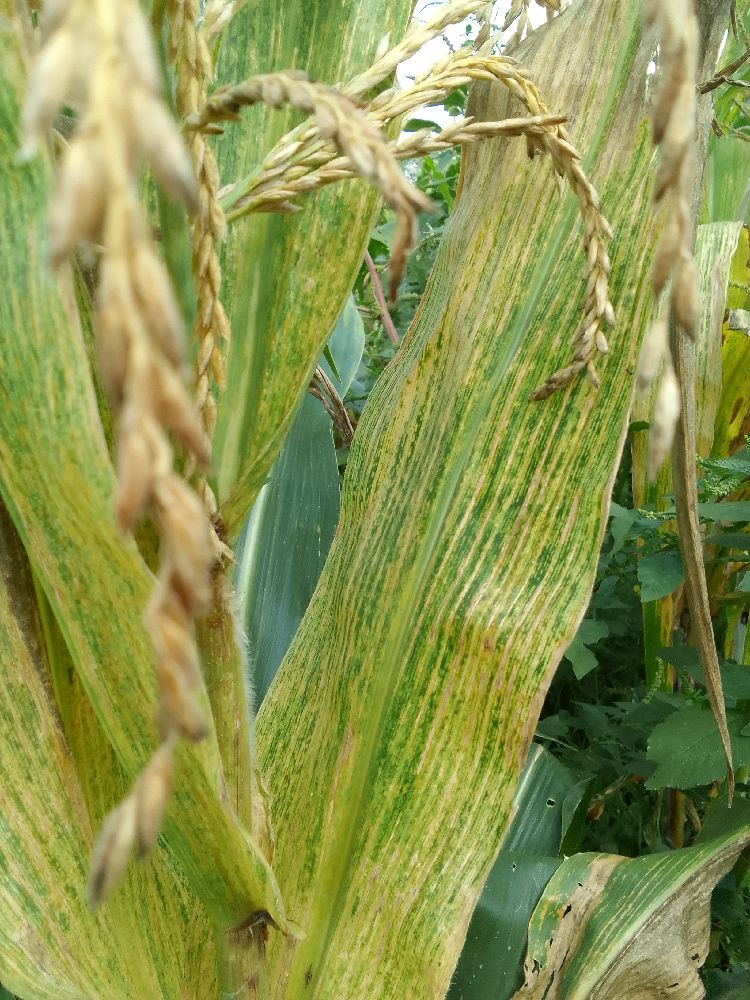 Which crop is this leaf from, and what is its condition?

maize, maize lethal necrosis
